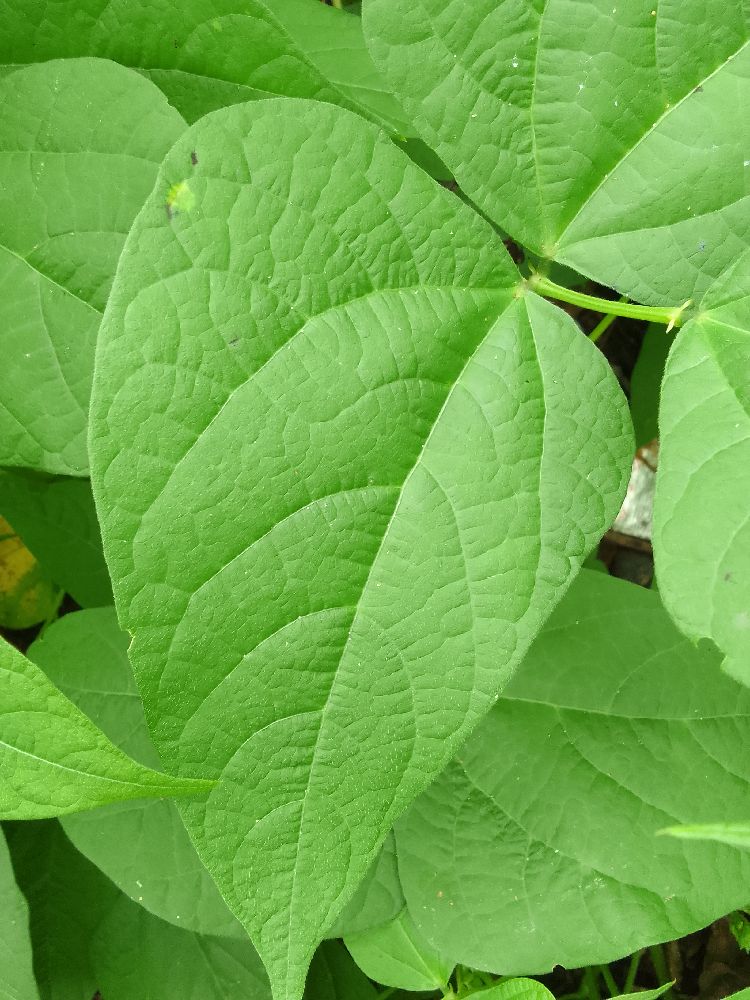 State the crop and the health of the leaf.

common bean, healthy
